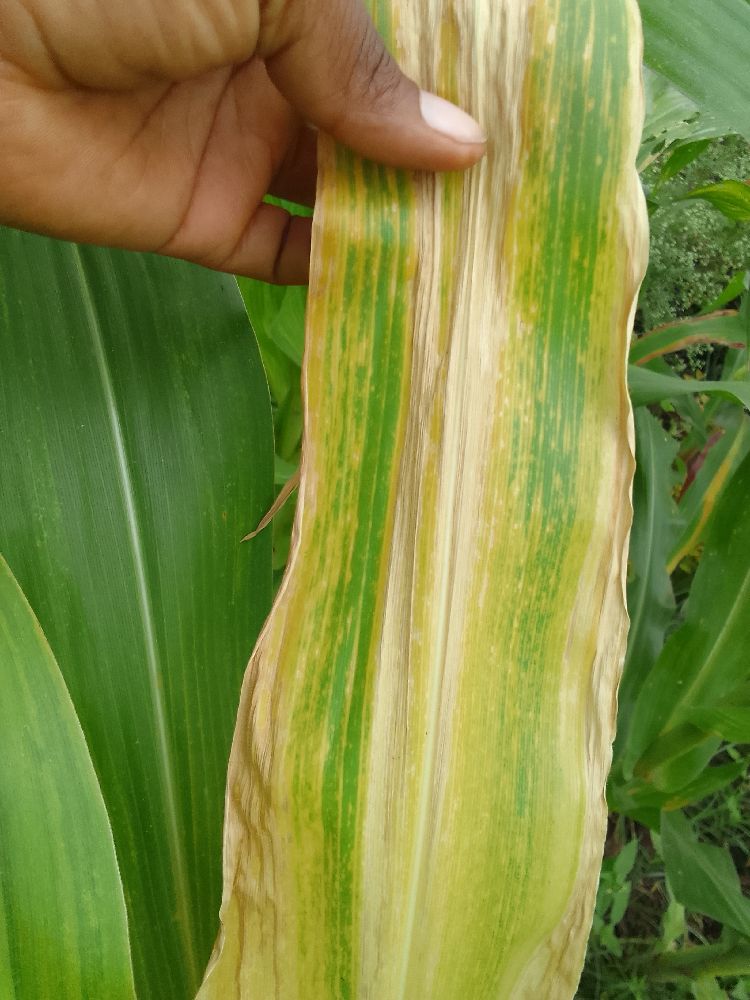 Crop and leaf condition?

maize, maize lethal necrosis
